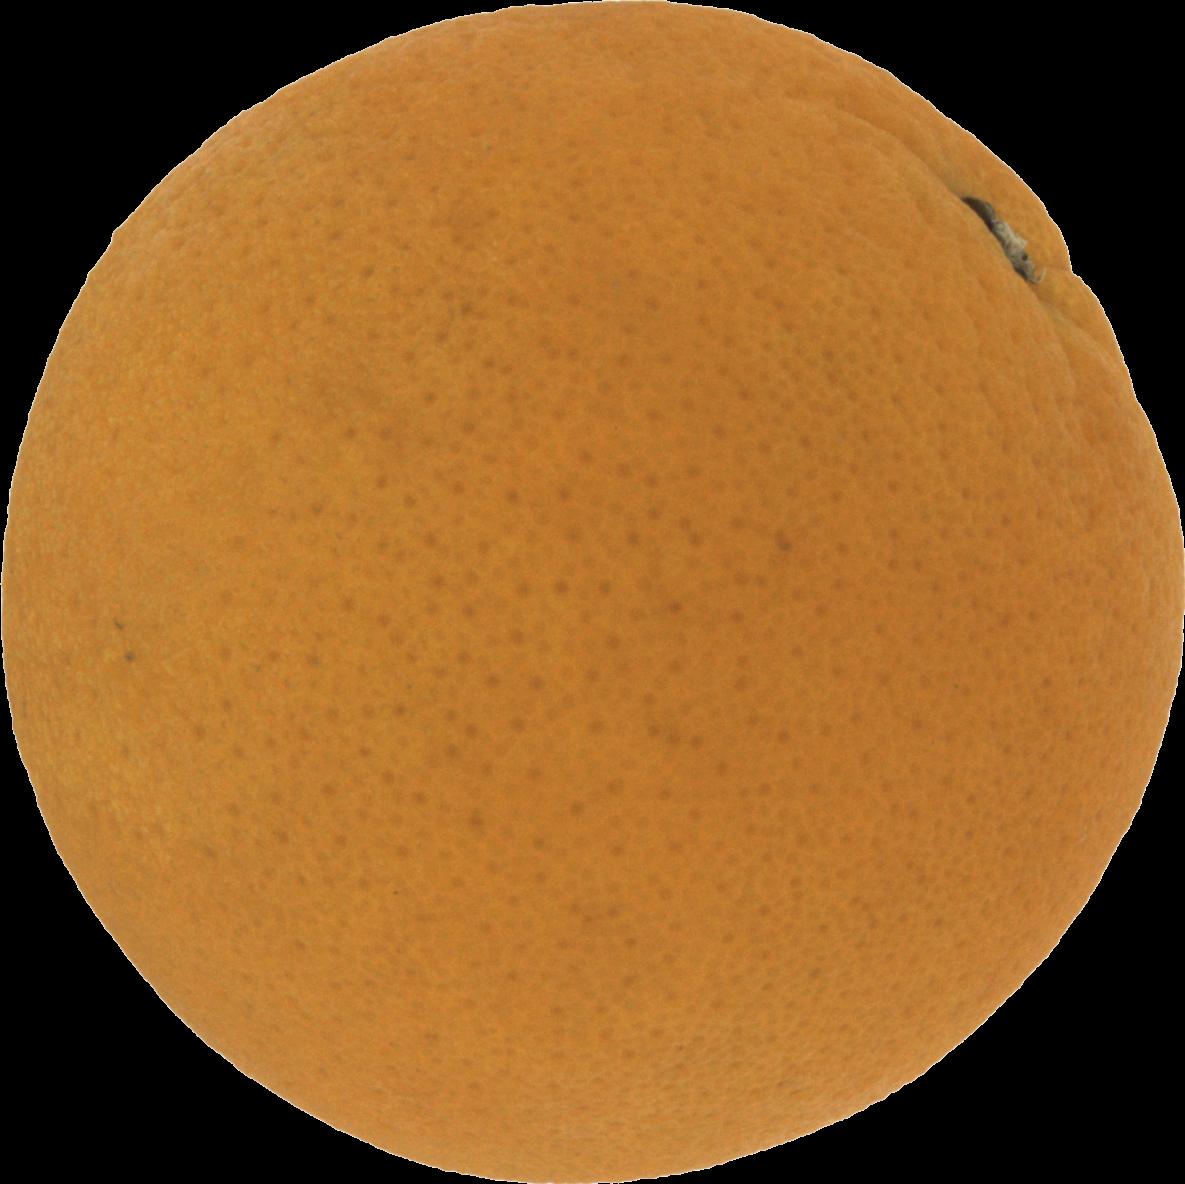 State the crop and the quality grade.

orange, good
